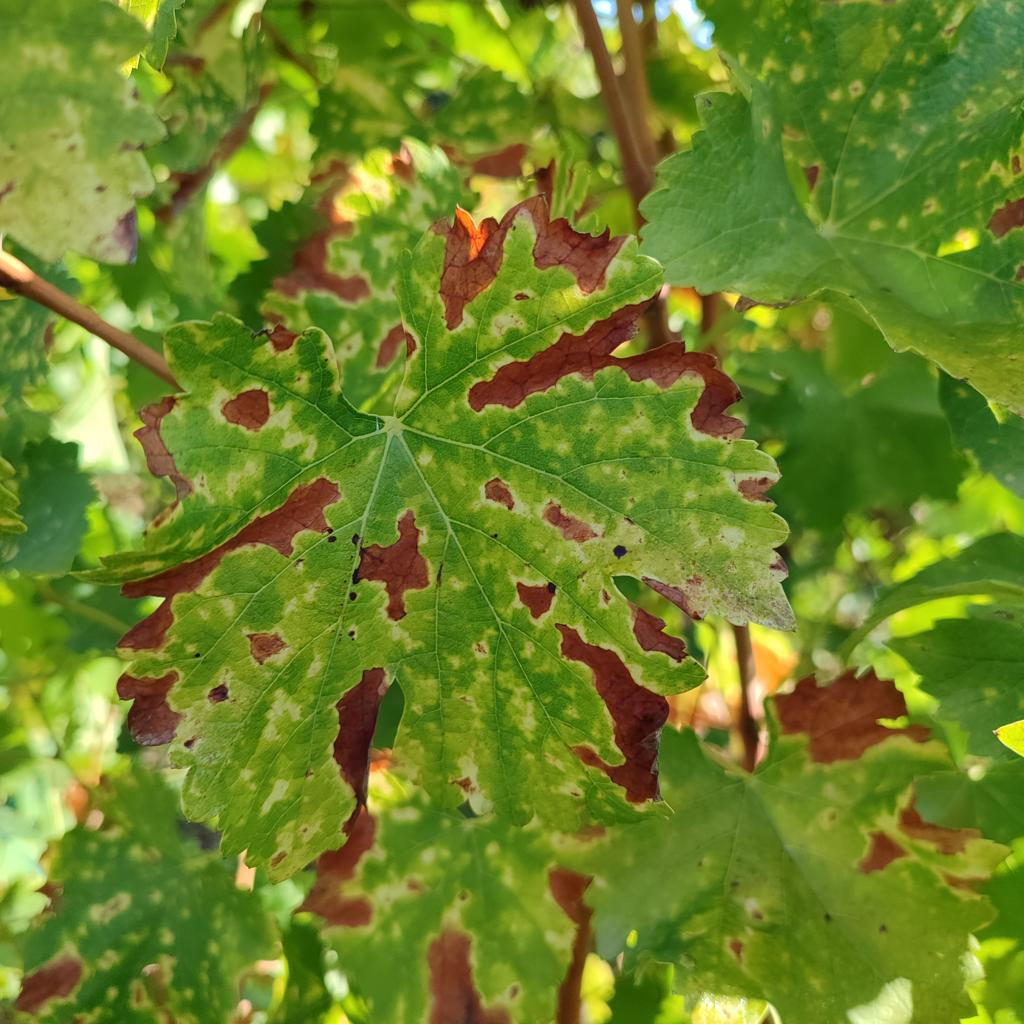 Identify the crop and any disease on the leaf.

grapevine, esca complex
